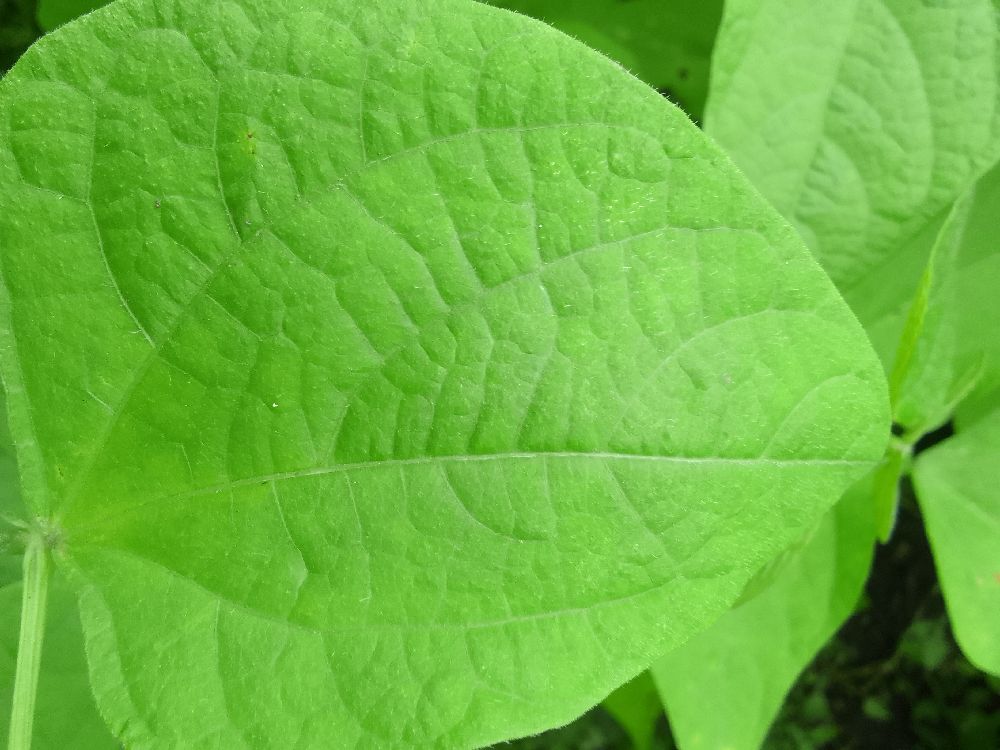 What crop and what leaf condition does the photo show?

common bean, healthy
